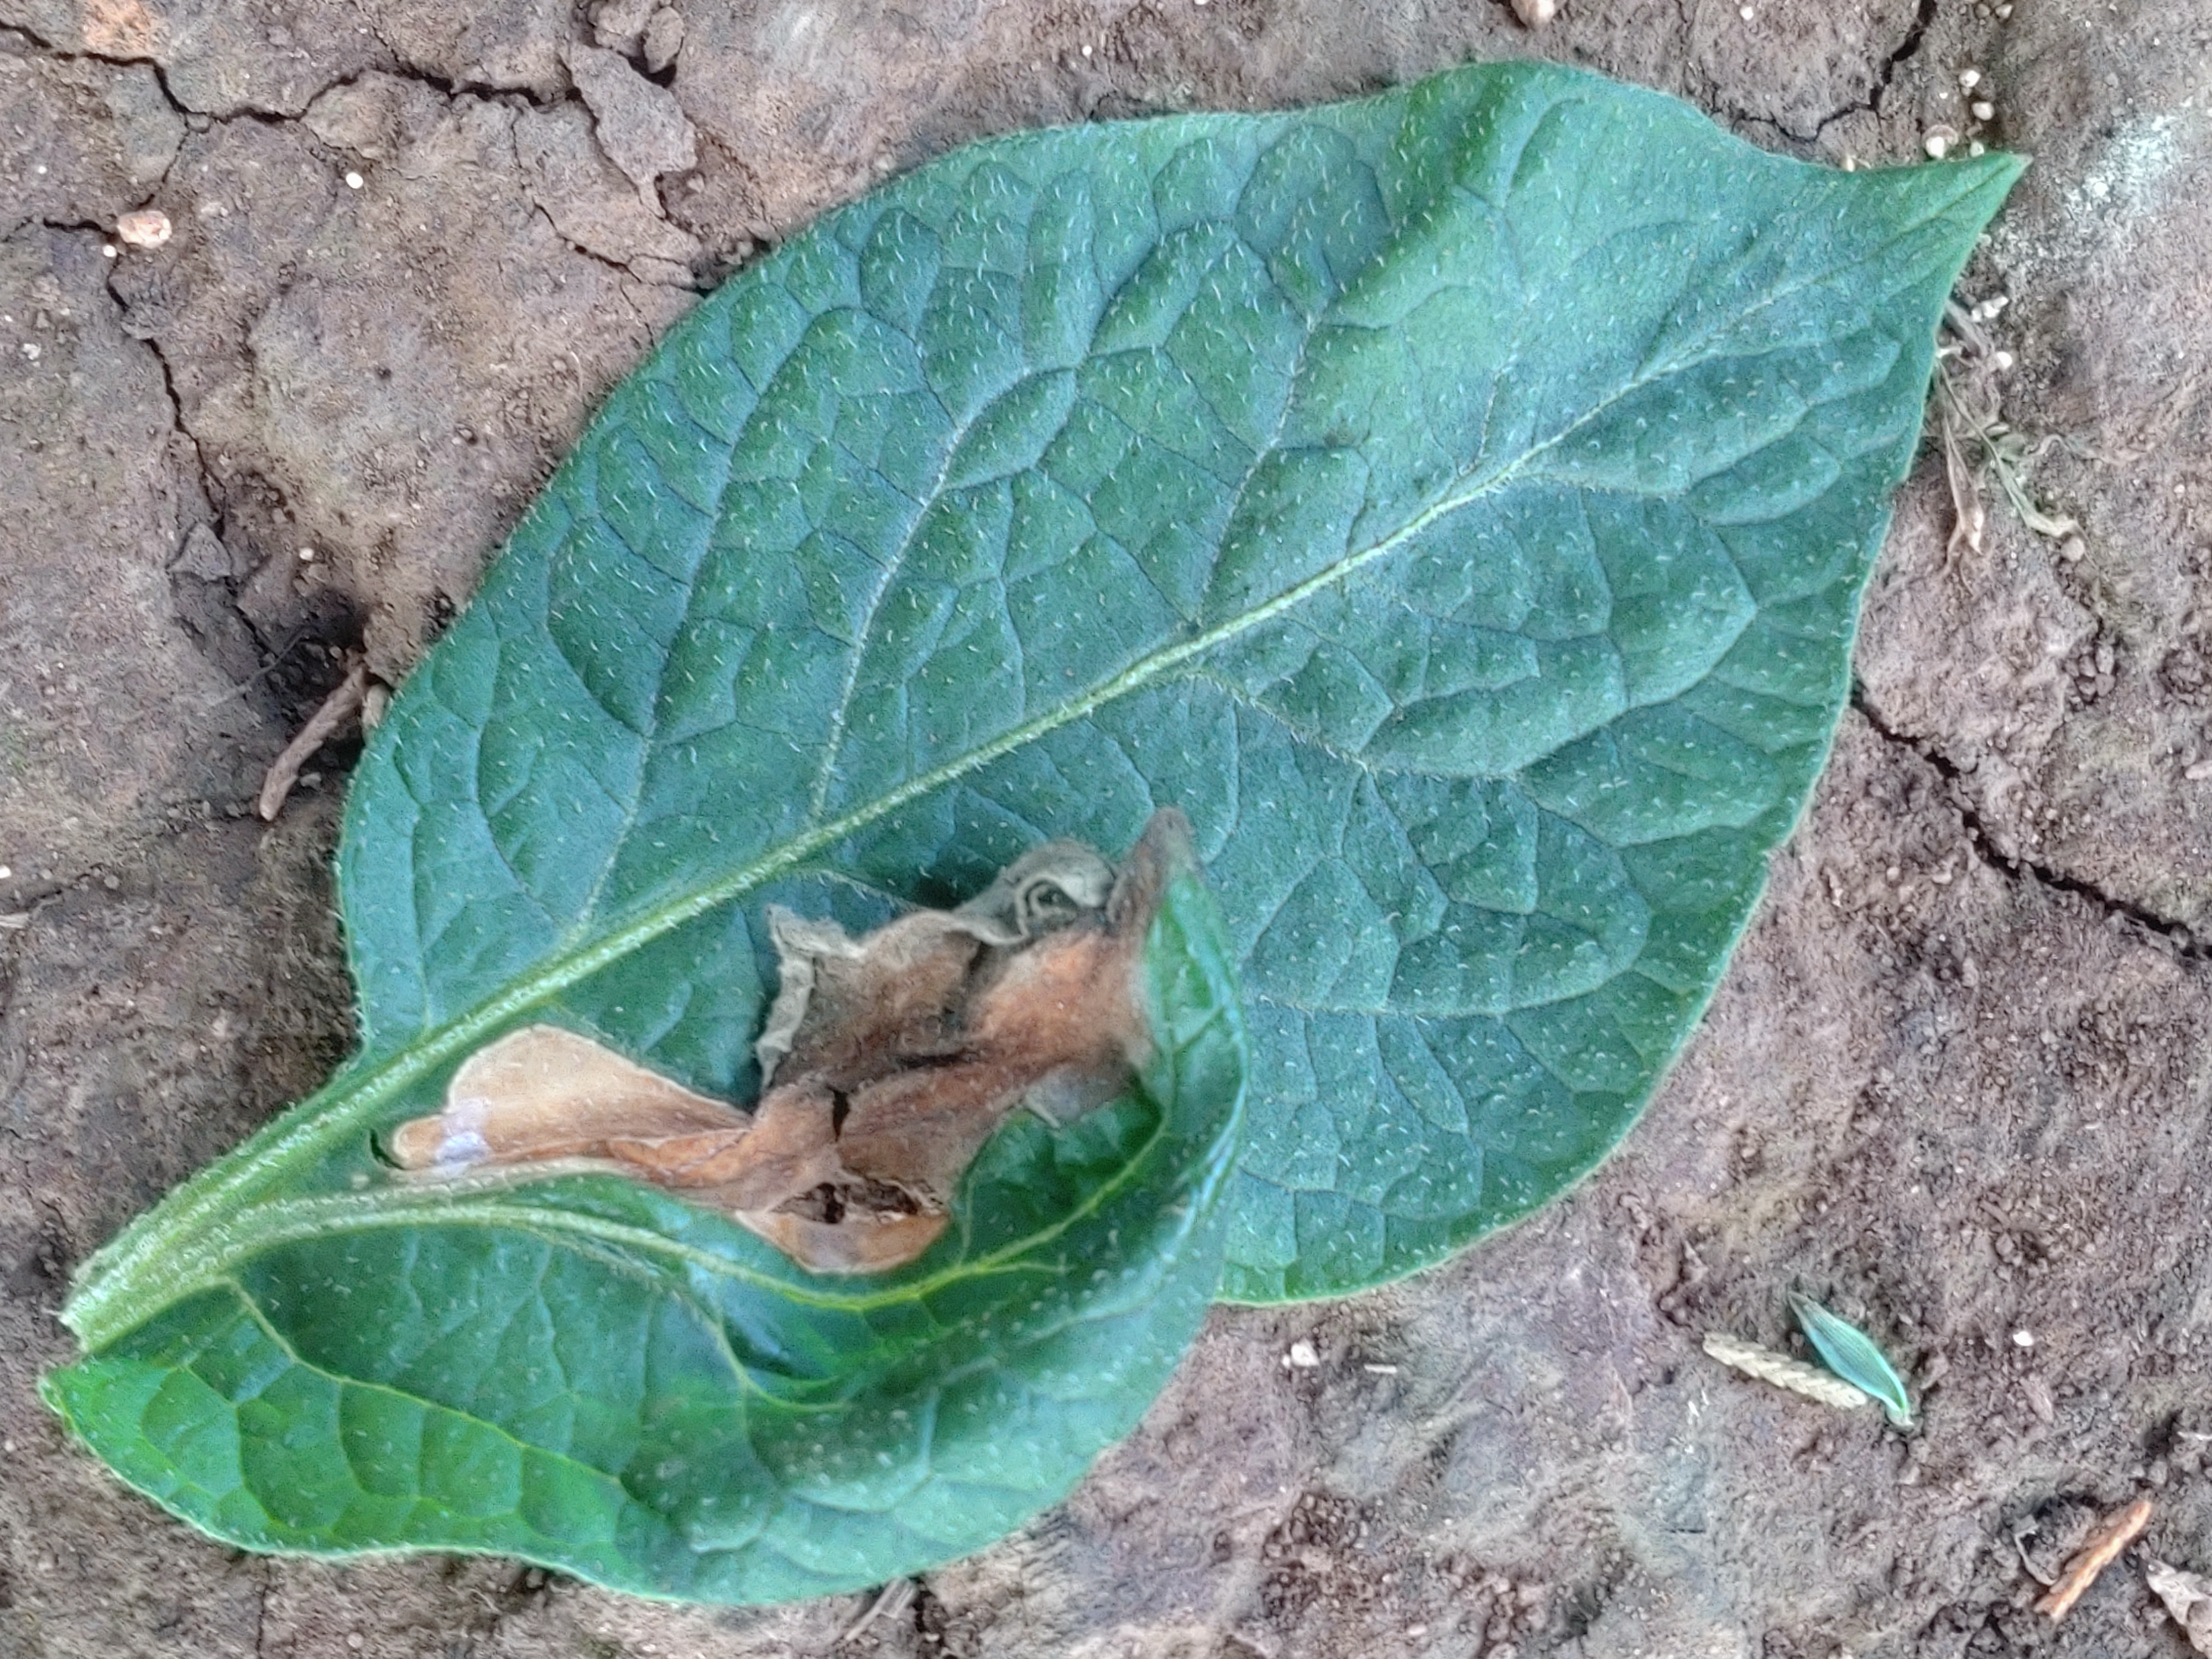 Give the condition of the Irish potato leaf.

early blight
